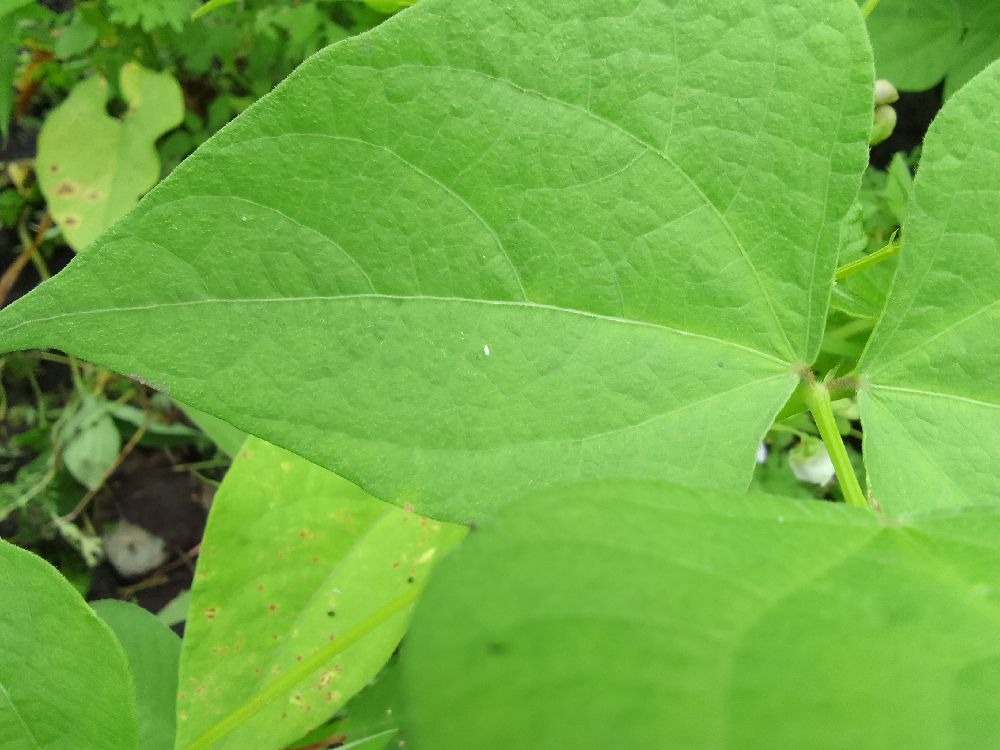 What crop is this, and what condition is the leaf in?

common bean, healthy
